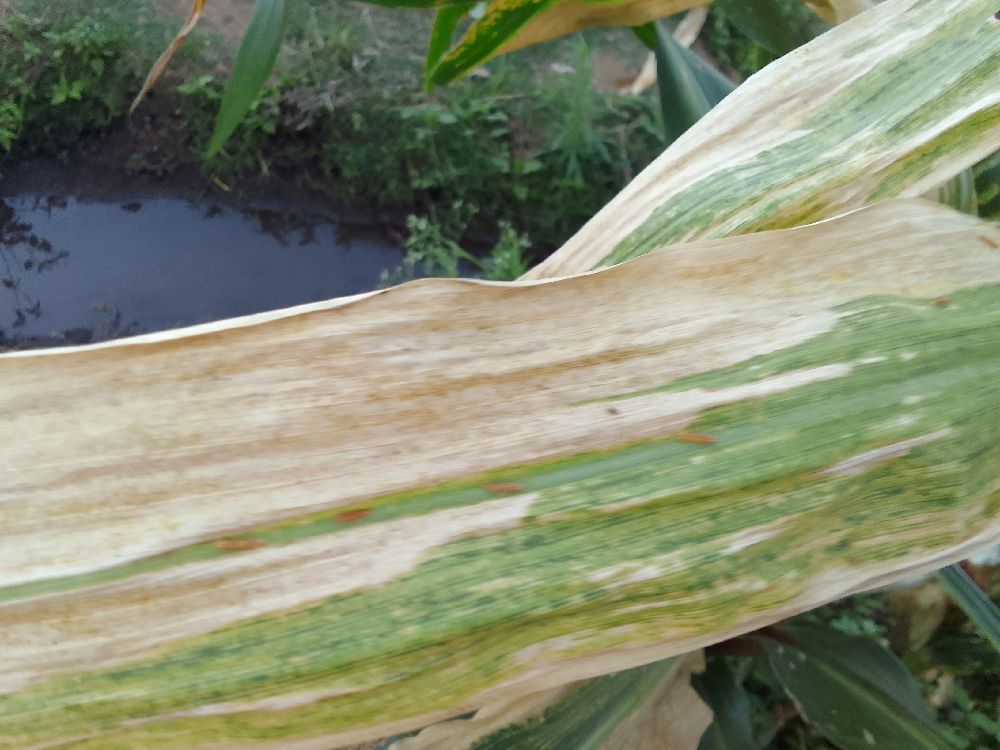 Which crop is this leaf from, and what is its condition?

maize, maize lethal necrosis
